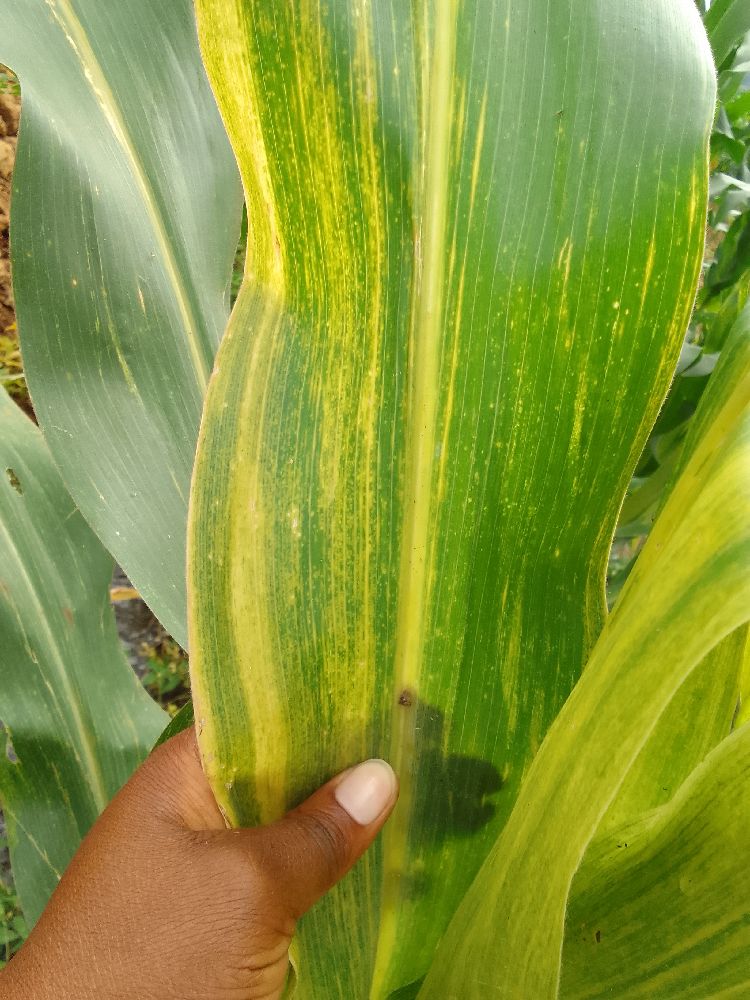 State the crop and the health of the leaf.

maize, maize lethal necrosis
